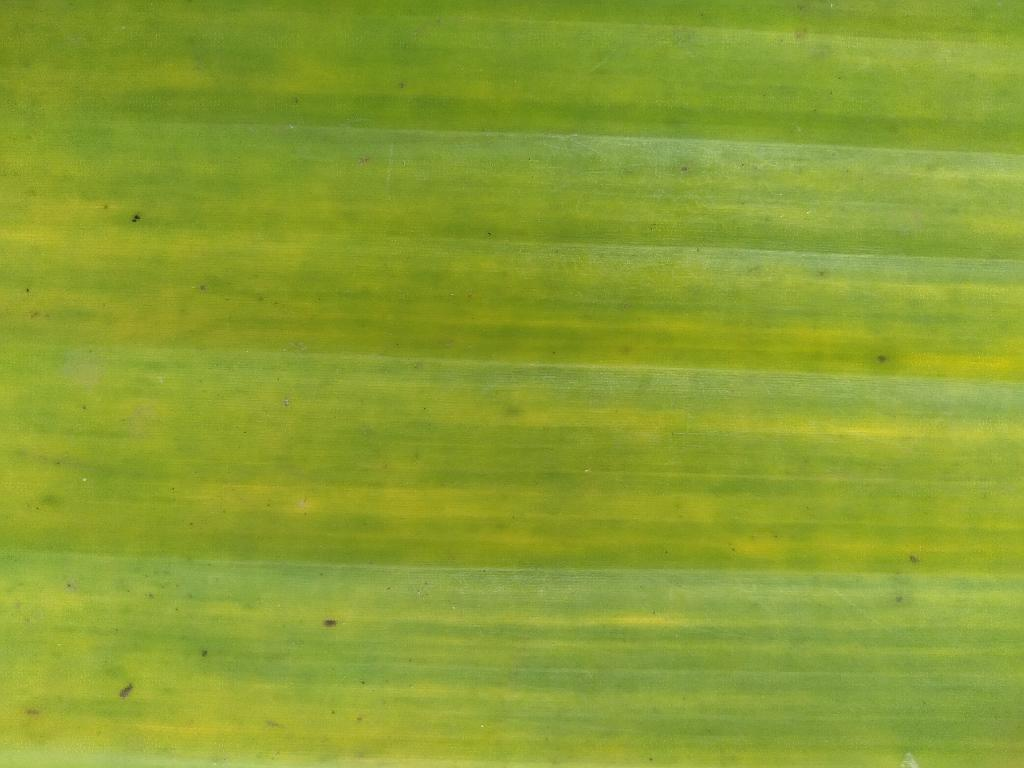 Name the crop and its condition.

banana, fusarium wilt race 1
